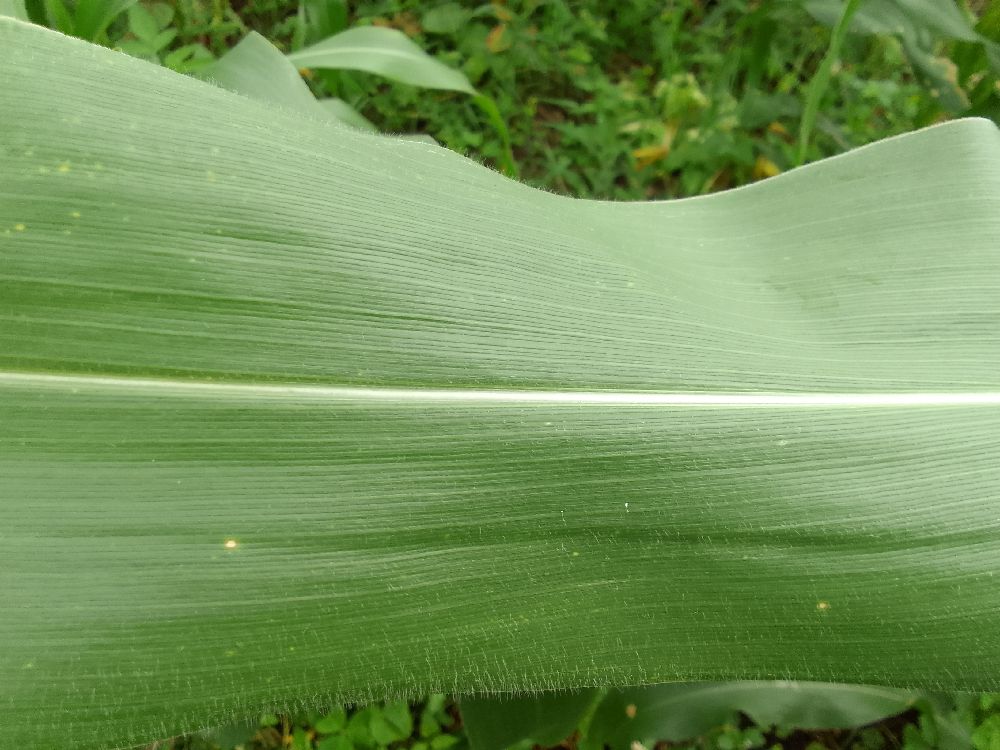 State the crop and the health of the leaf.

maize, healthy
